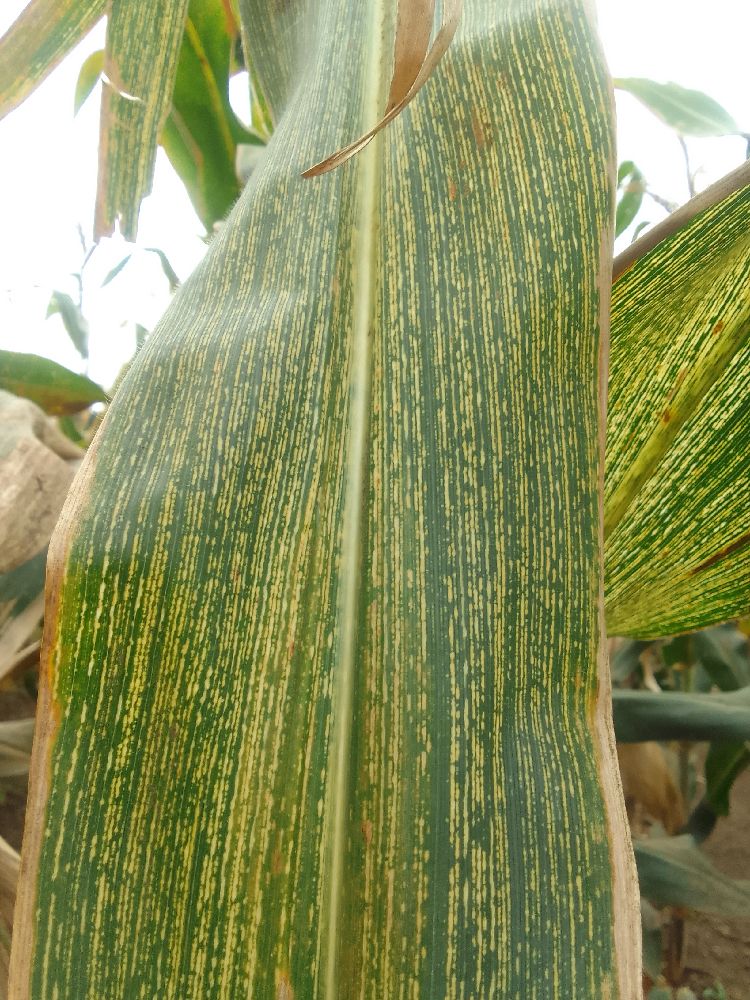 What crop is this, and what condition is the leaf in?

maize, maize streak virus
